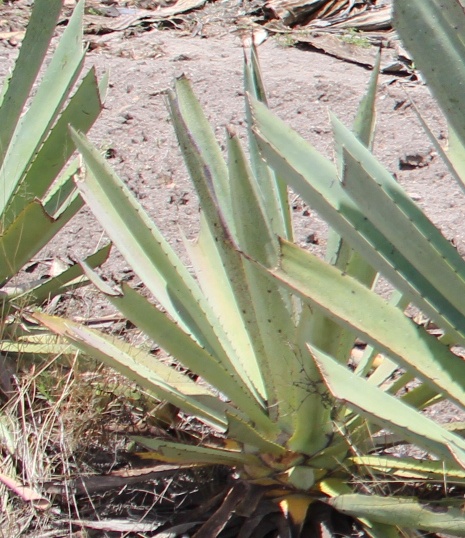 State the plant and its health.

agave, yellow
